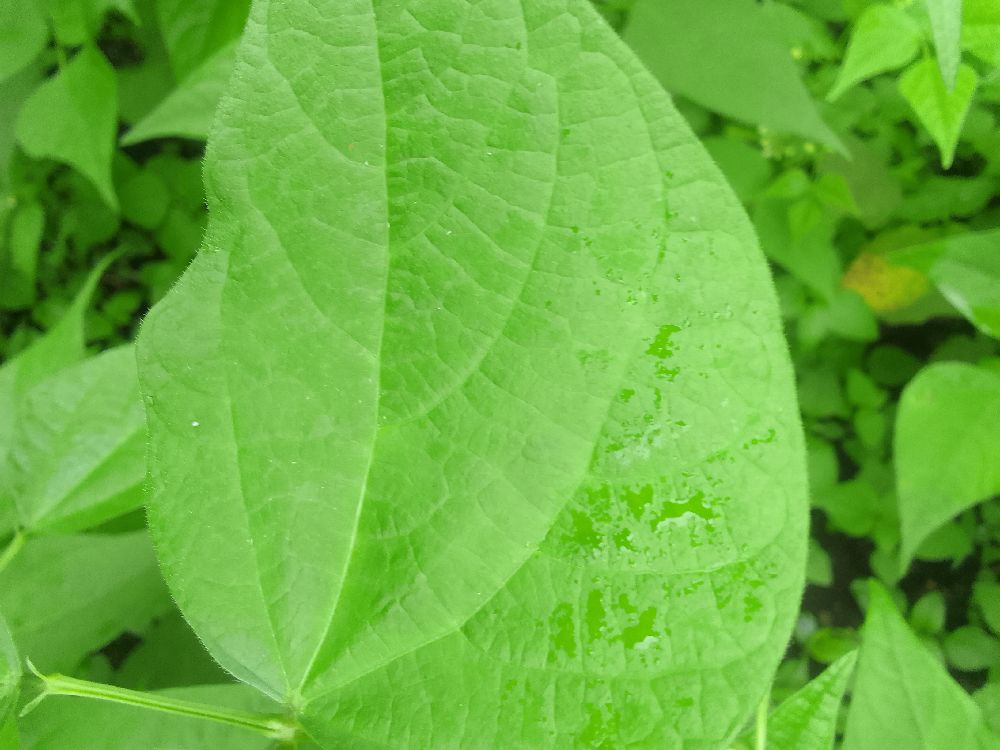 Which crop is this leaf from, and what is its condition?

common bean, healthy
